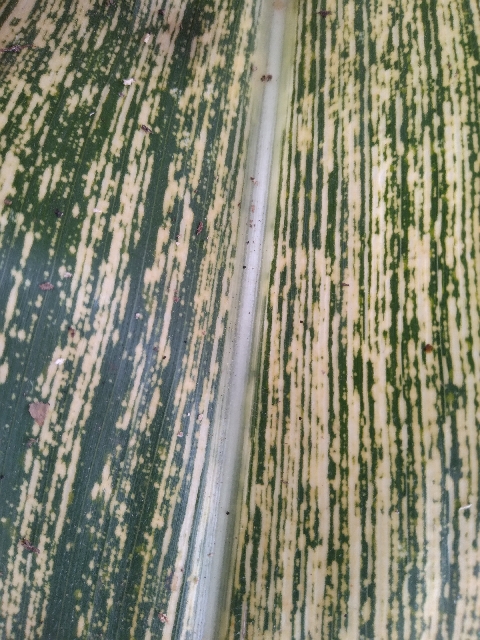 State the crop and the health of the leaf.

maize, maize streak virus
